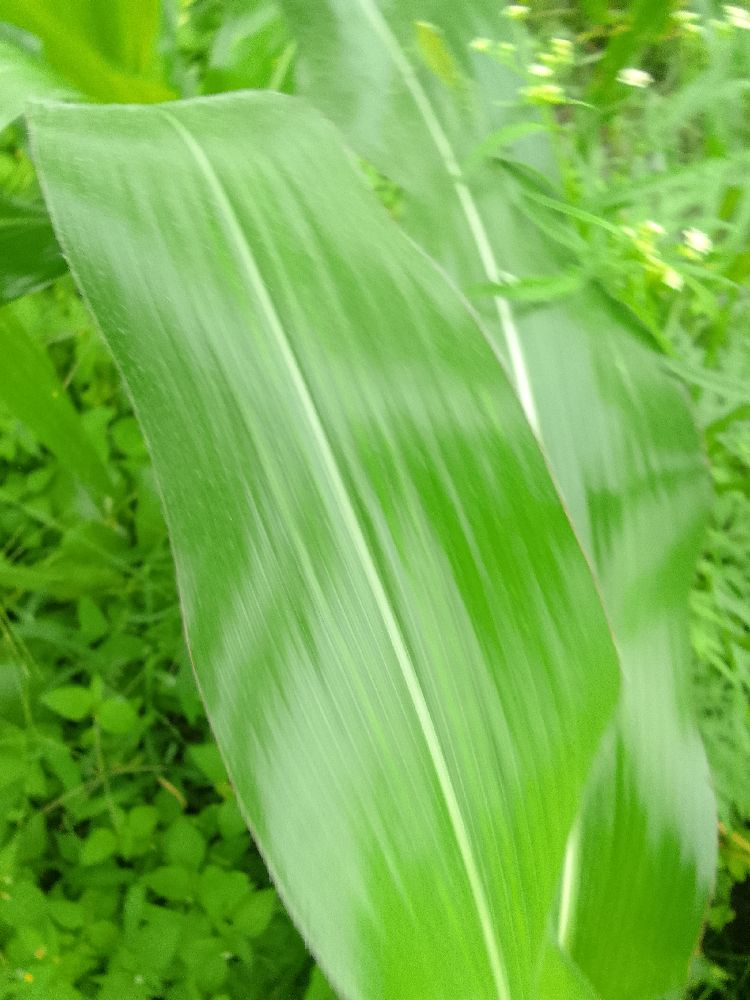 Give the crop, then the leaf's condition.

maize, healthy
